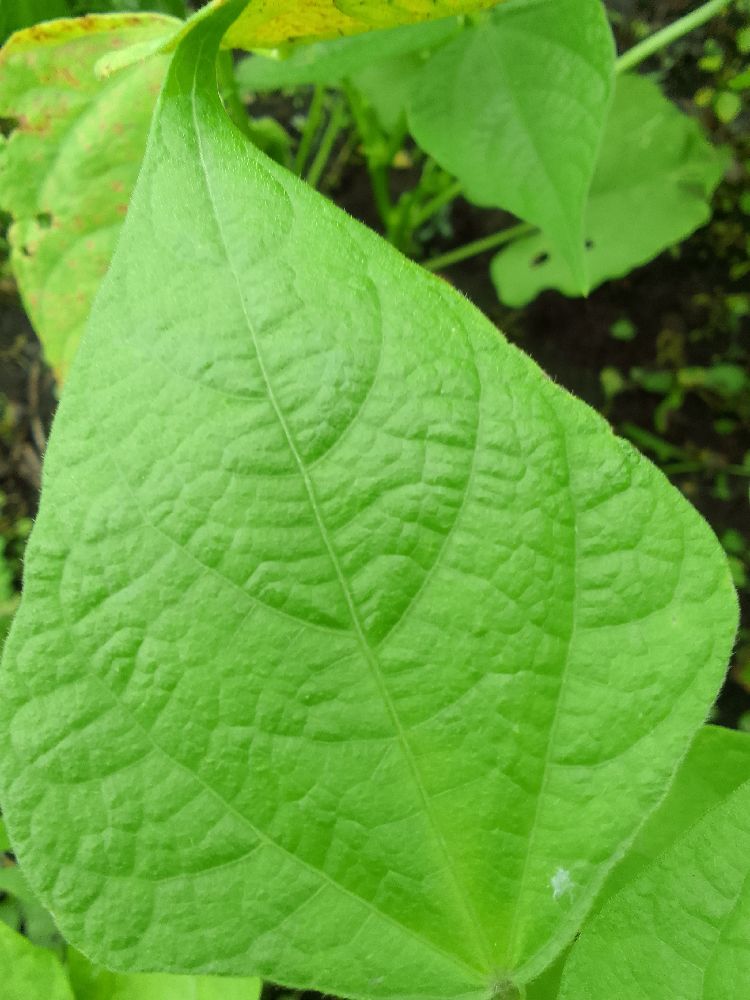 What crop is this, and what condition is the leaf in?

common bean, healthy
